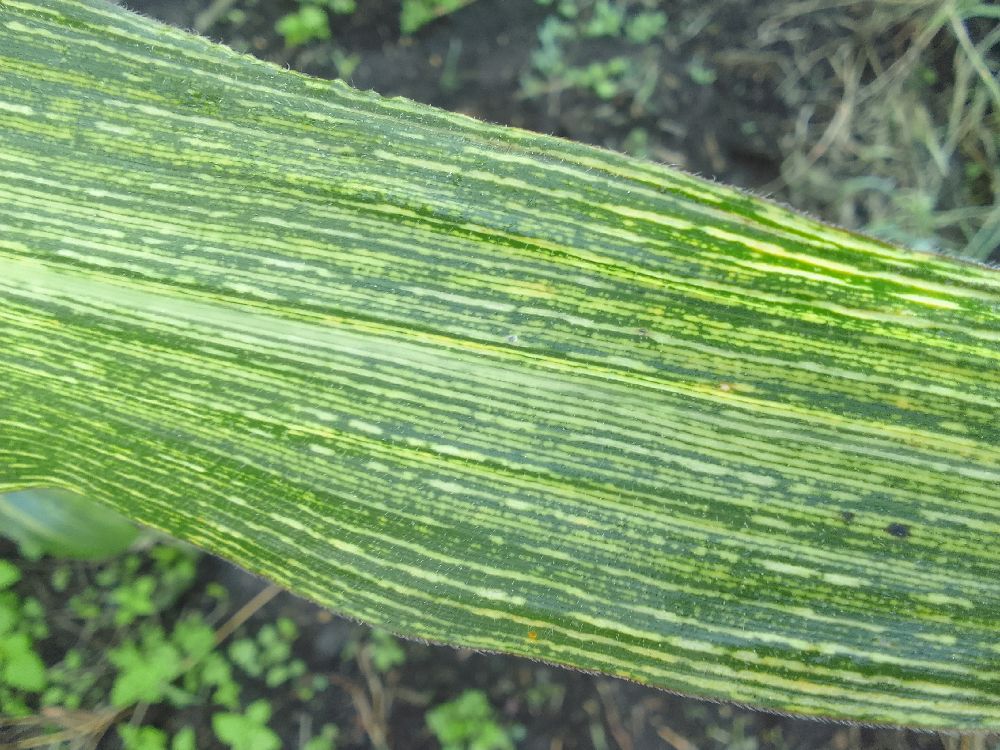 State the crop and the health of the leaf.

maize, maize streak virus
